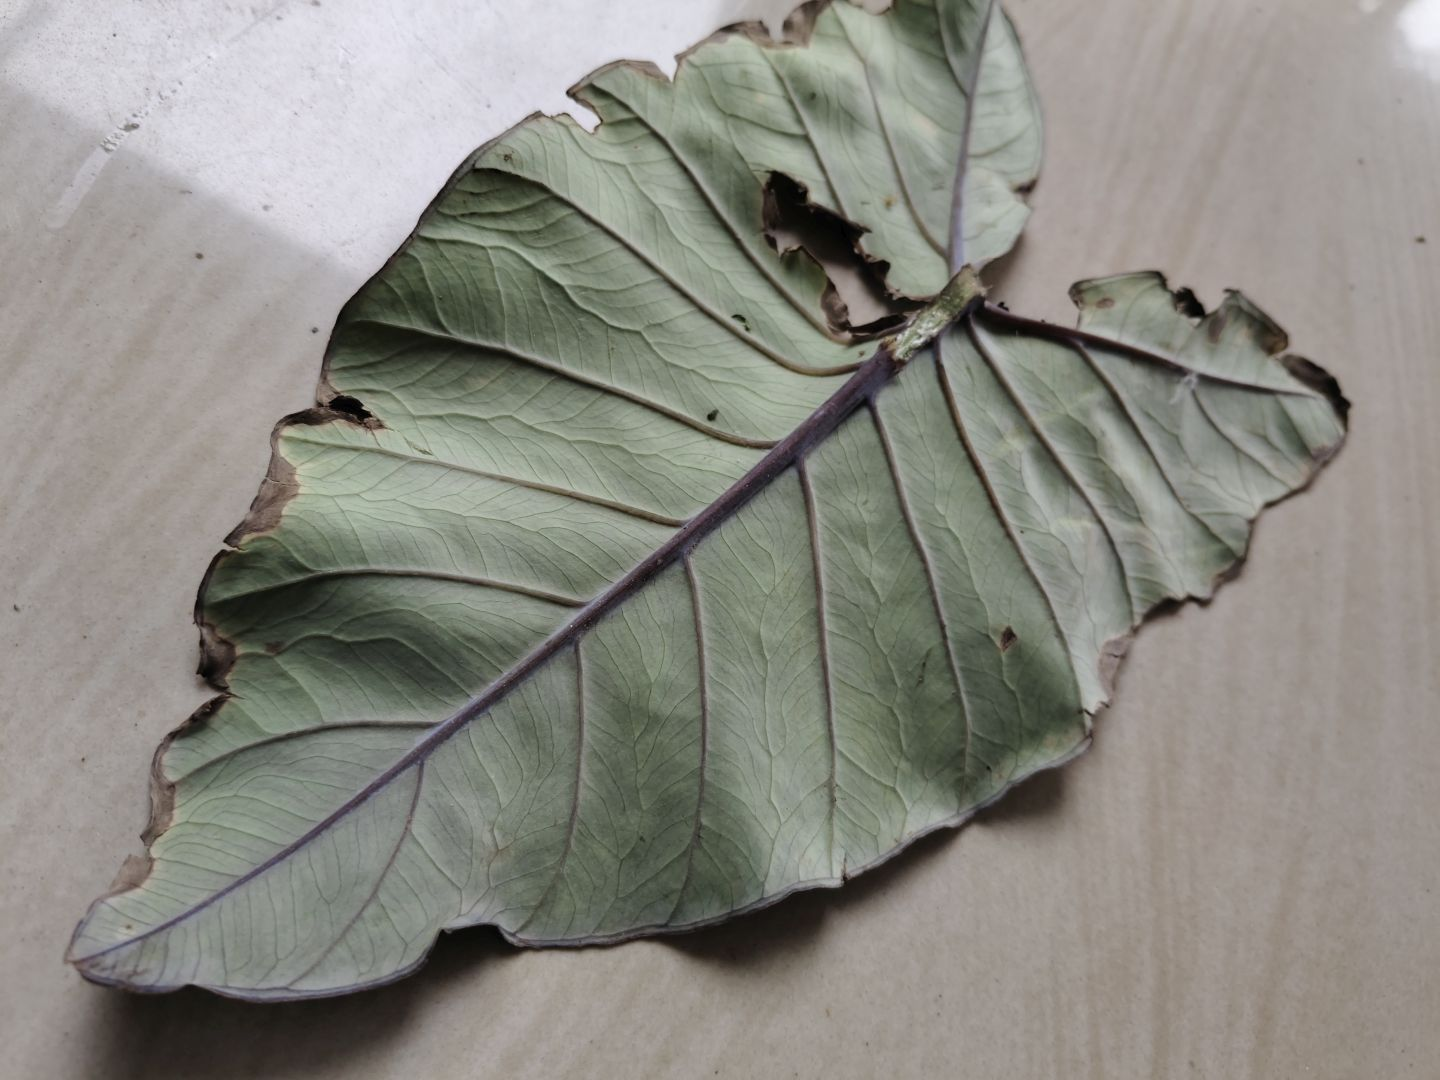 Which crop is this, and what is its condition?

taro, leaf blight
